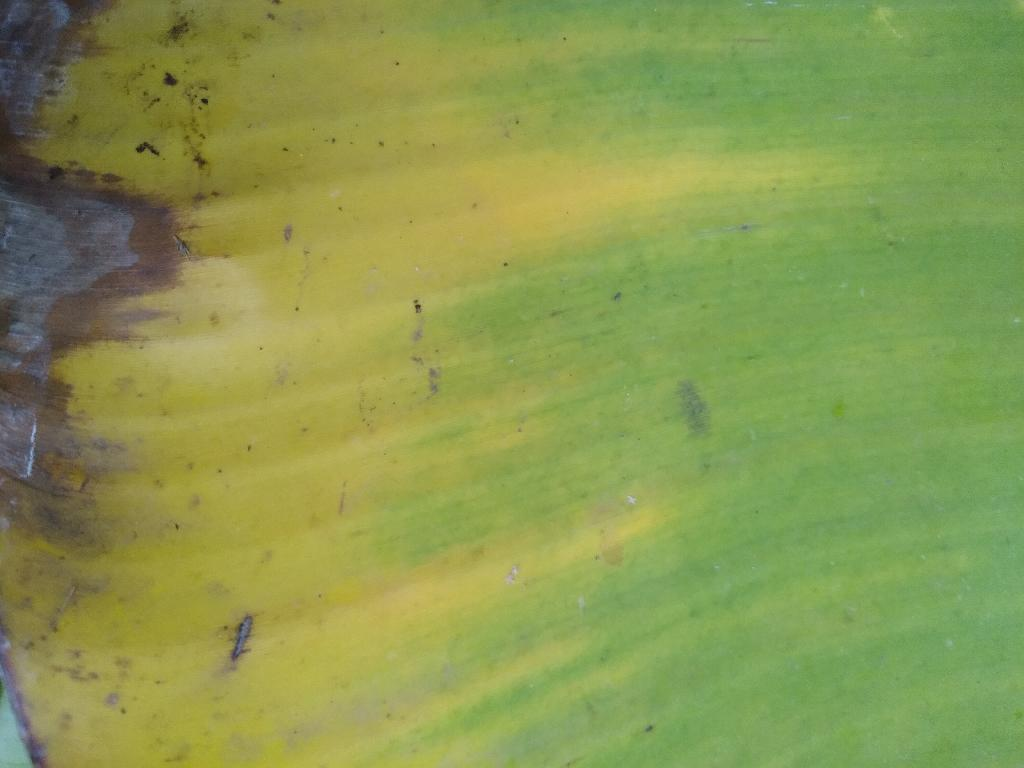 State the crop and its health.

banana, fusarium wilt race 1
